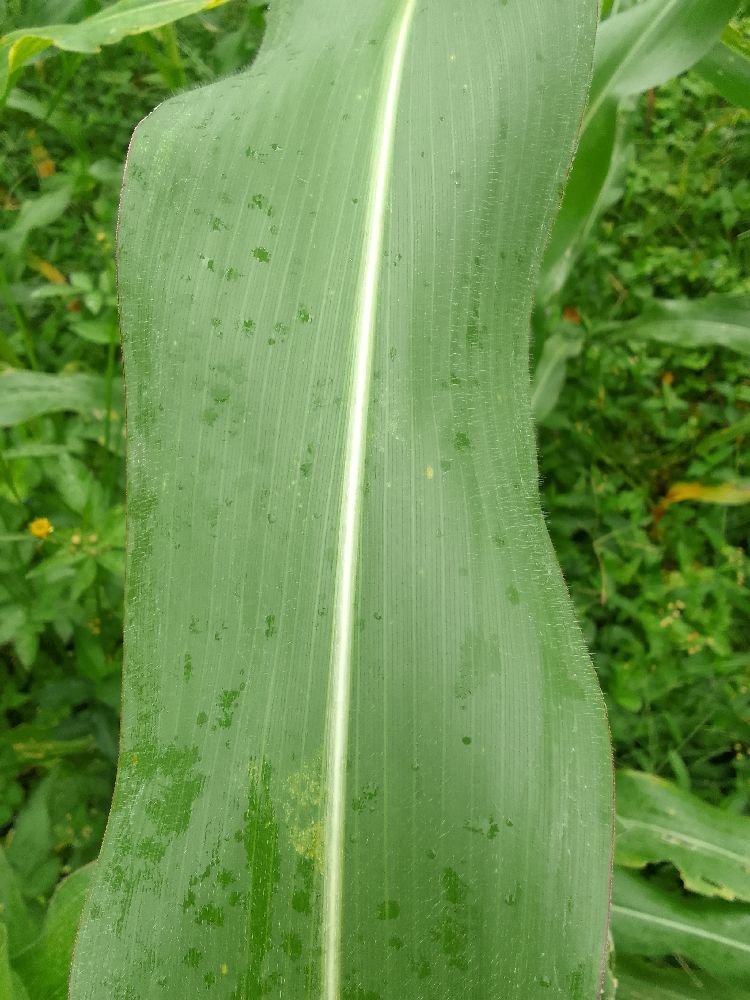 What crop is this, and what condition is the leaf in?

maize, healthy
